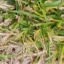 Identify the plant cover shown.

grass
